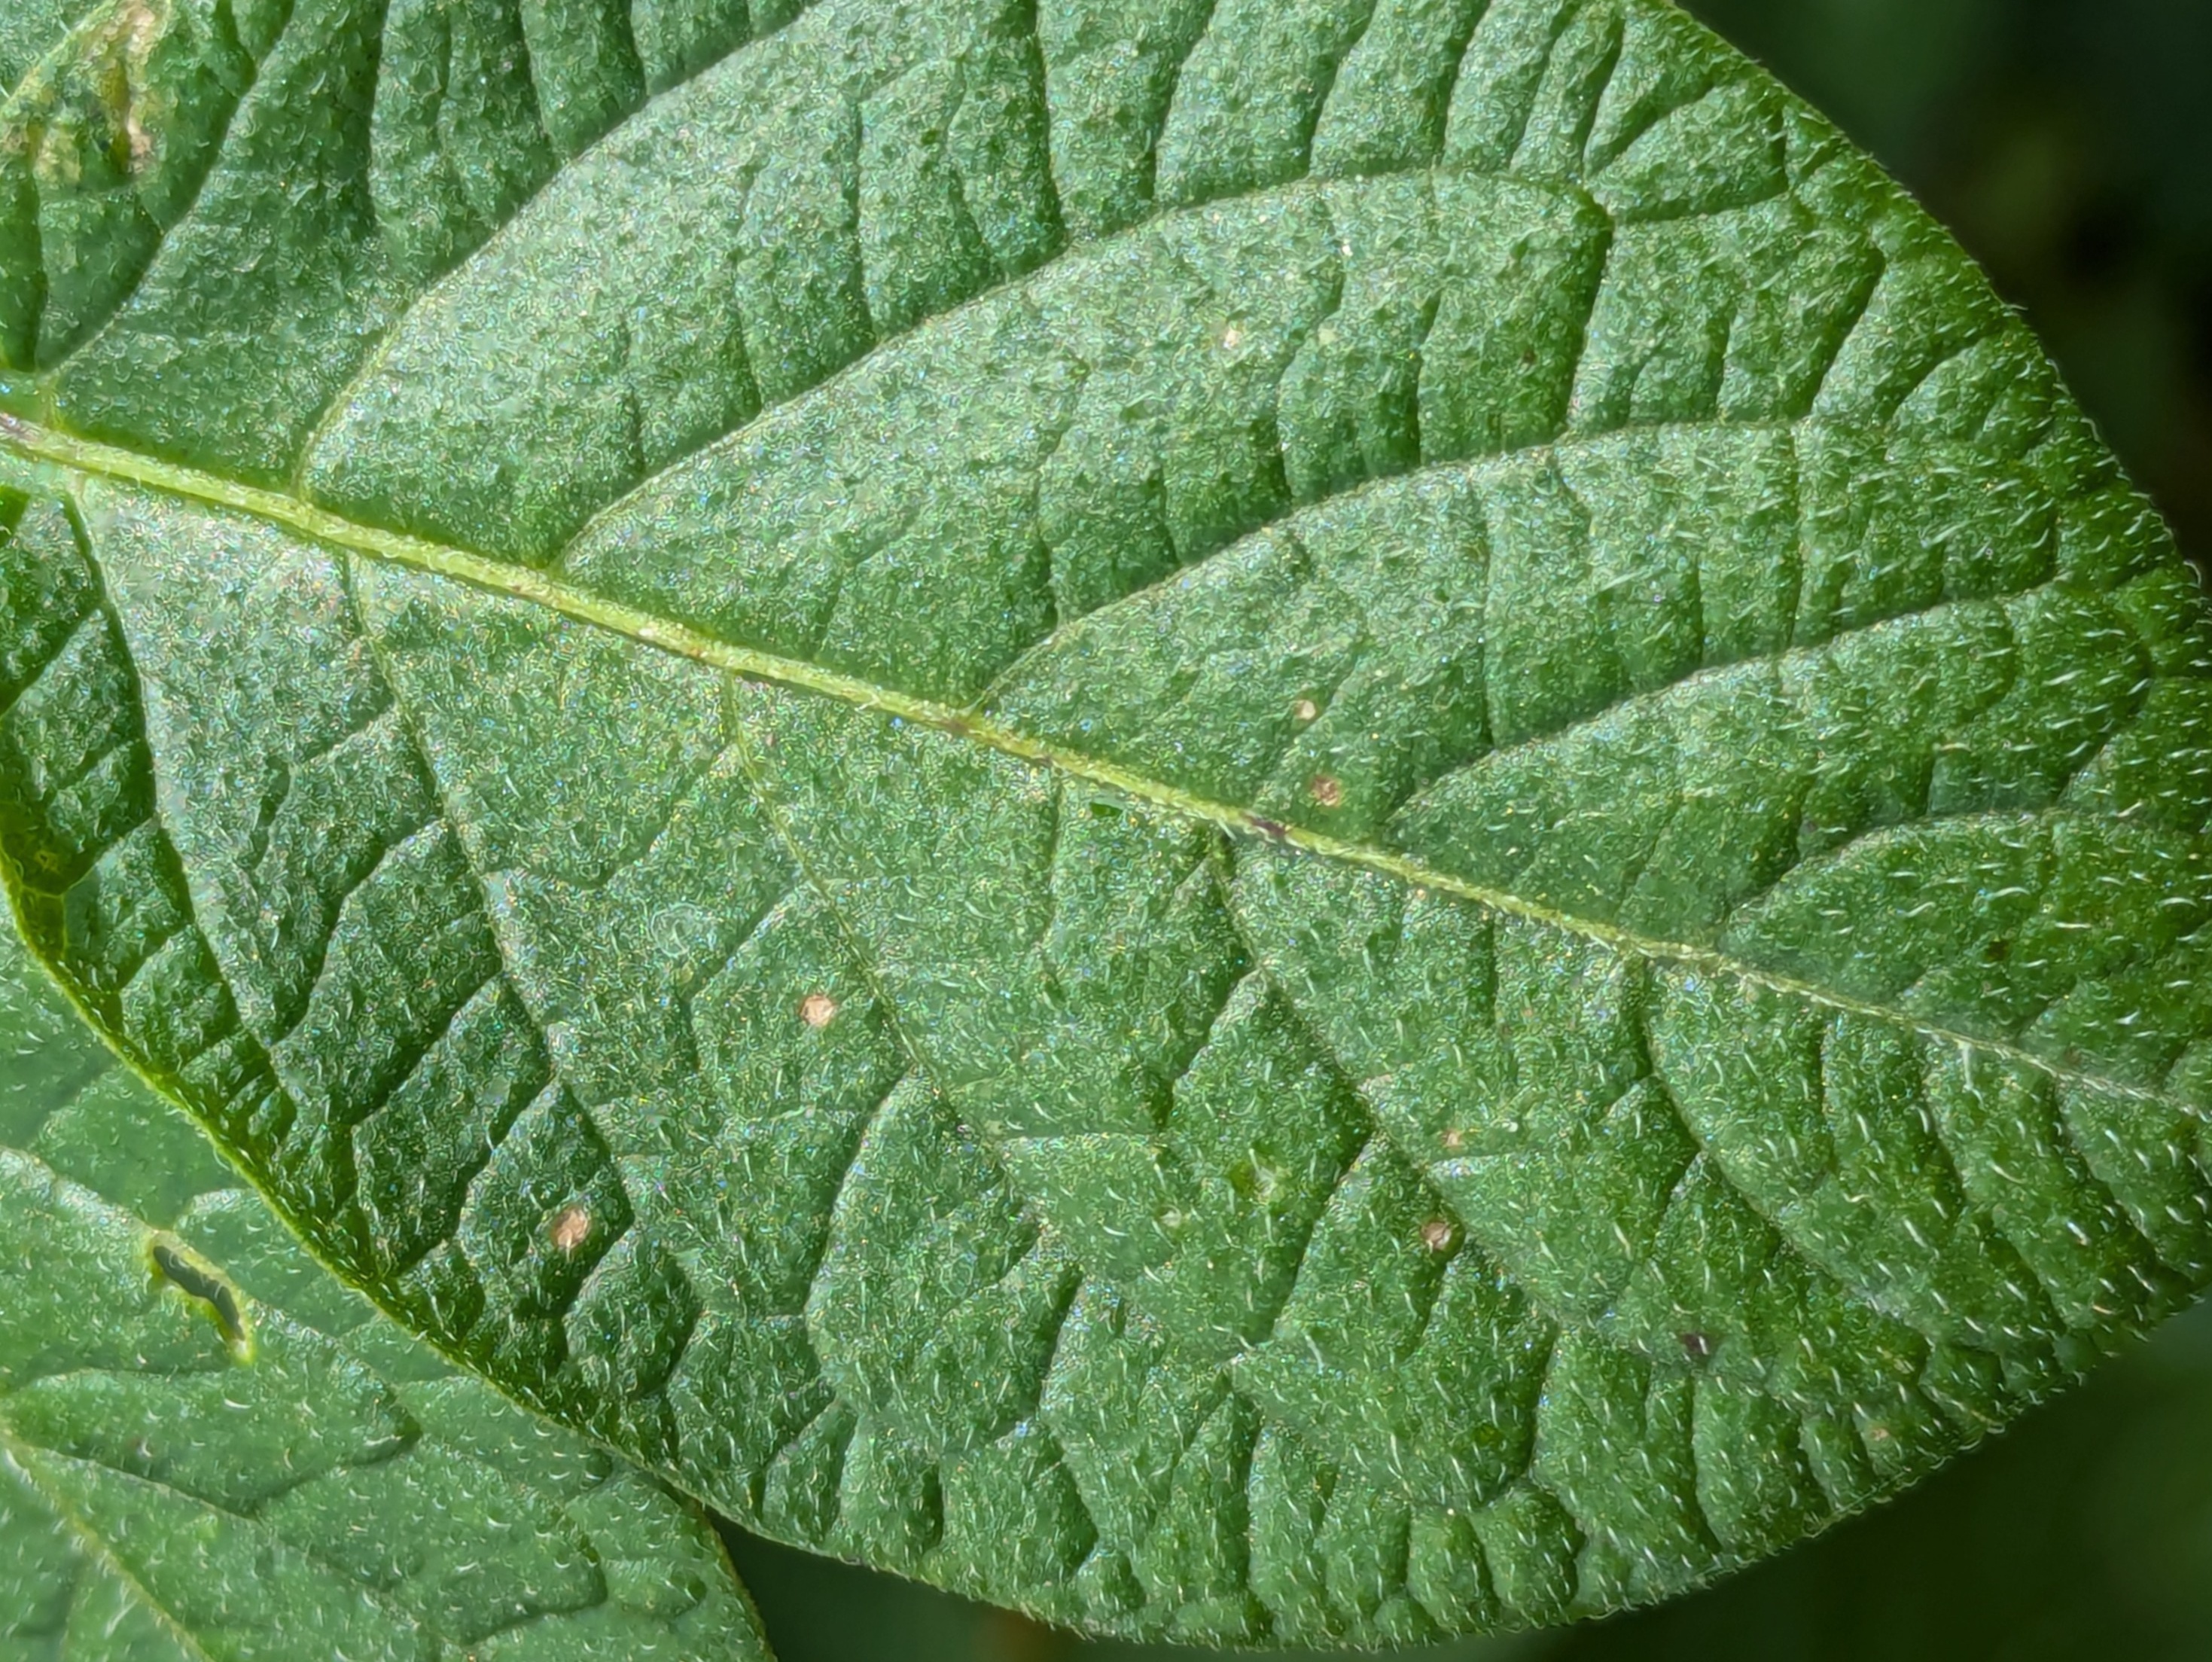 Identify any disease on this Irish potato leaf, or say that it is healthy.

healthy
